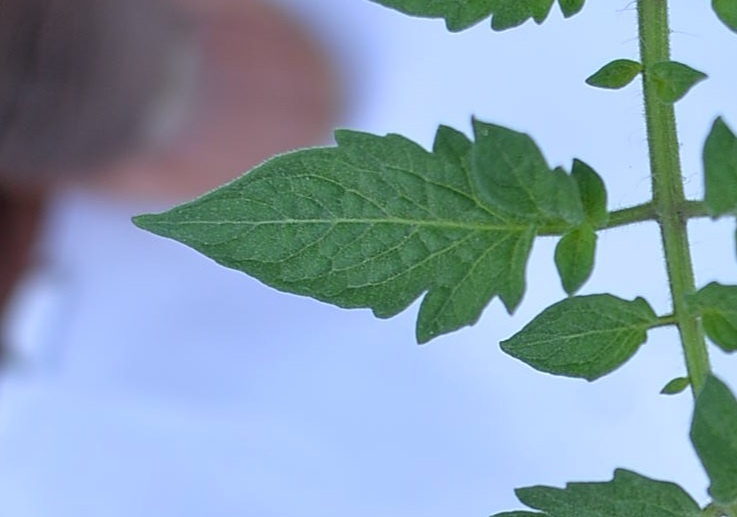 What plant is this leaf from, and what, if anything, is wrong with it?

tomato, healthy
